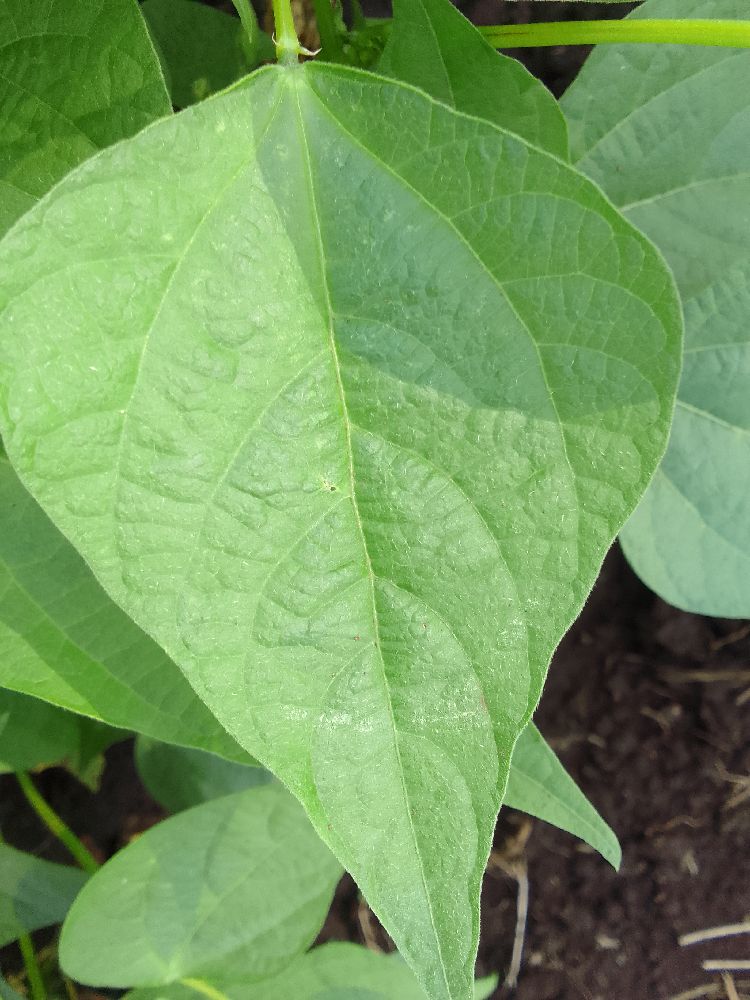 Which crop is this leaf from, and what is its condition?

common bean, healthy
